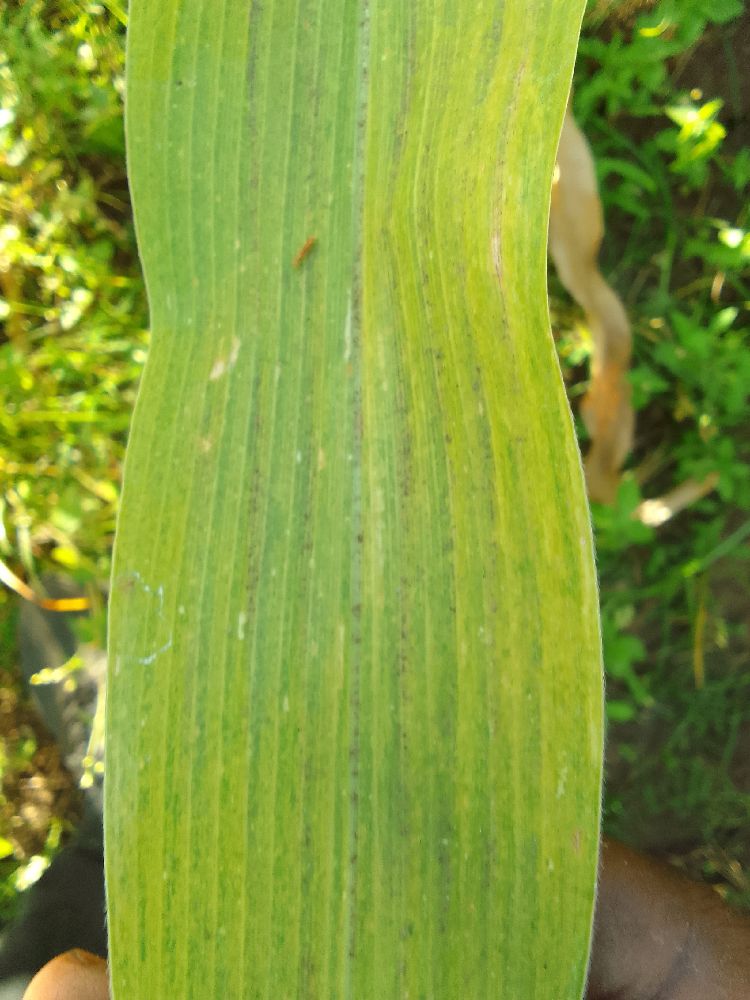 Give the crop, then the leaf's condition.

maize, maize lethal necrosis
